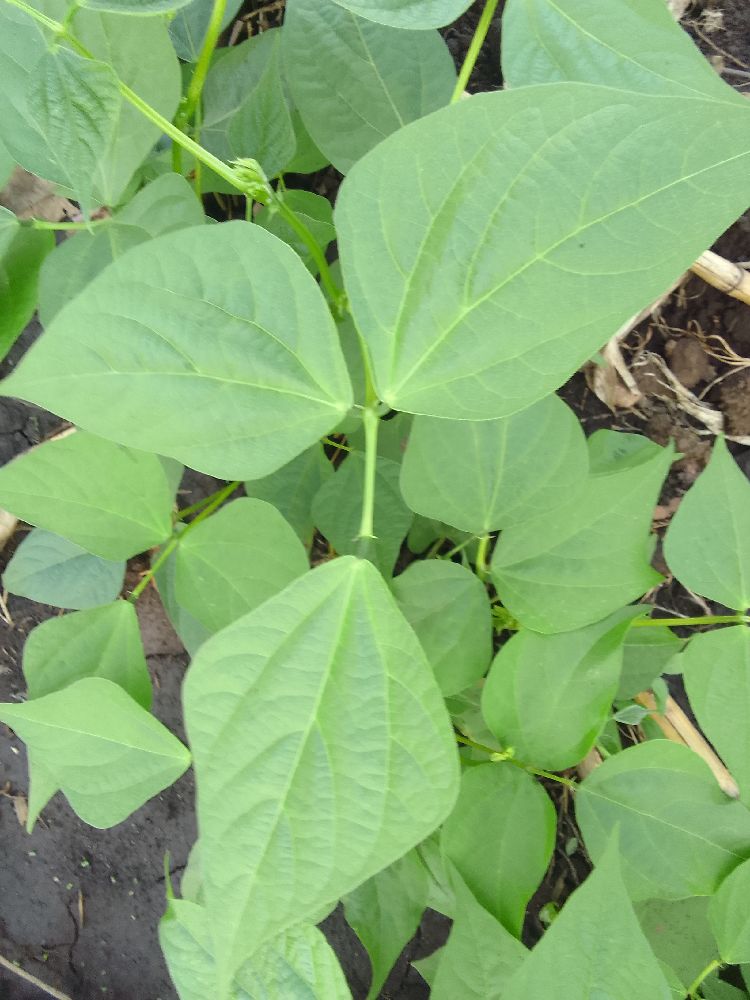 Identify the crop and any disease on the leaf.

common bean, healthy
